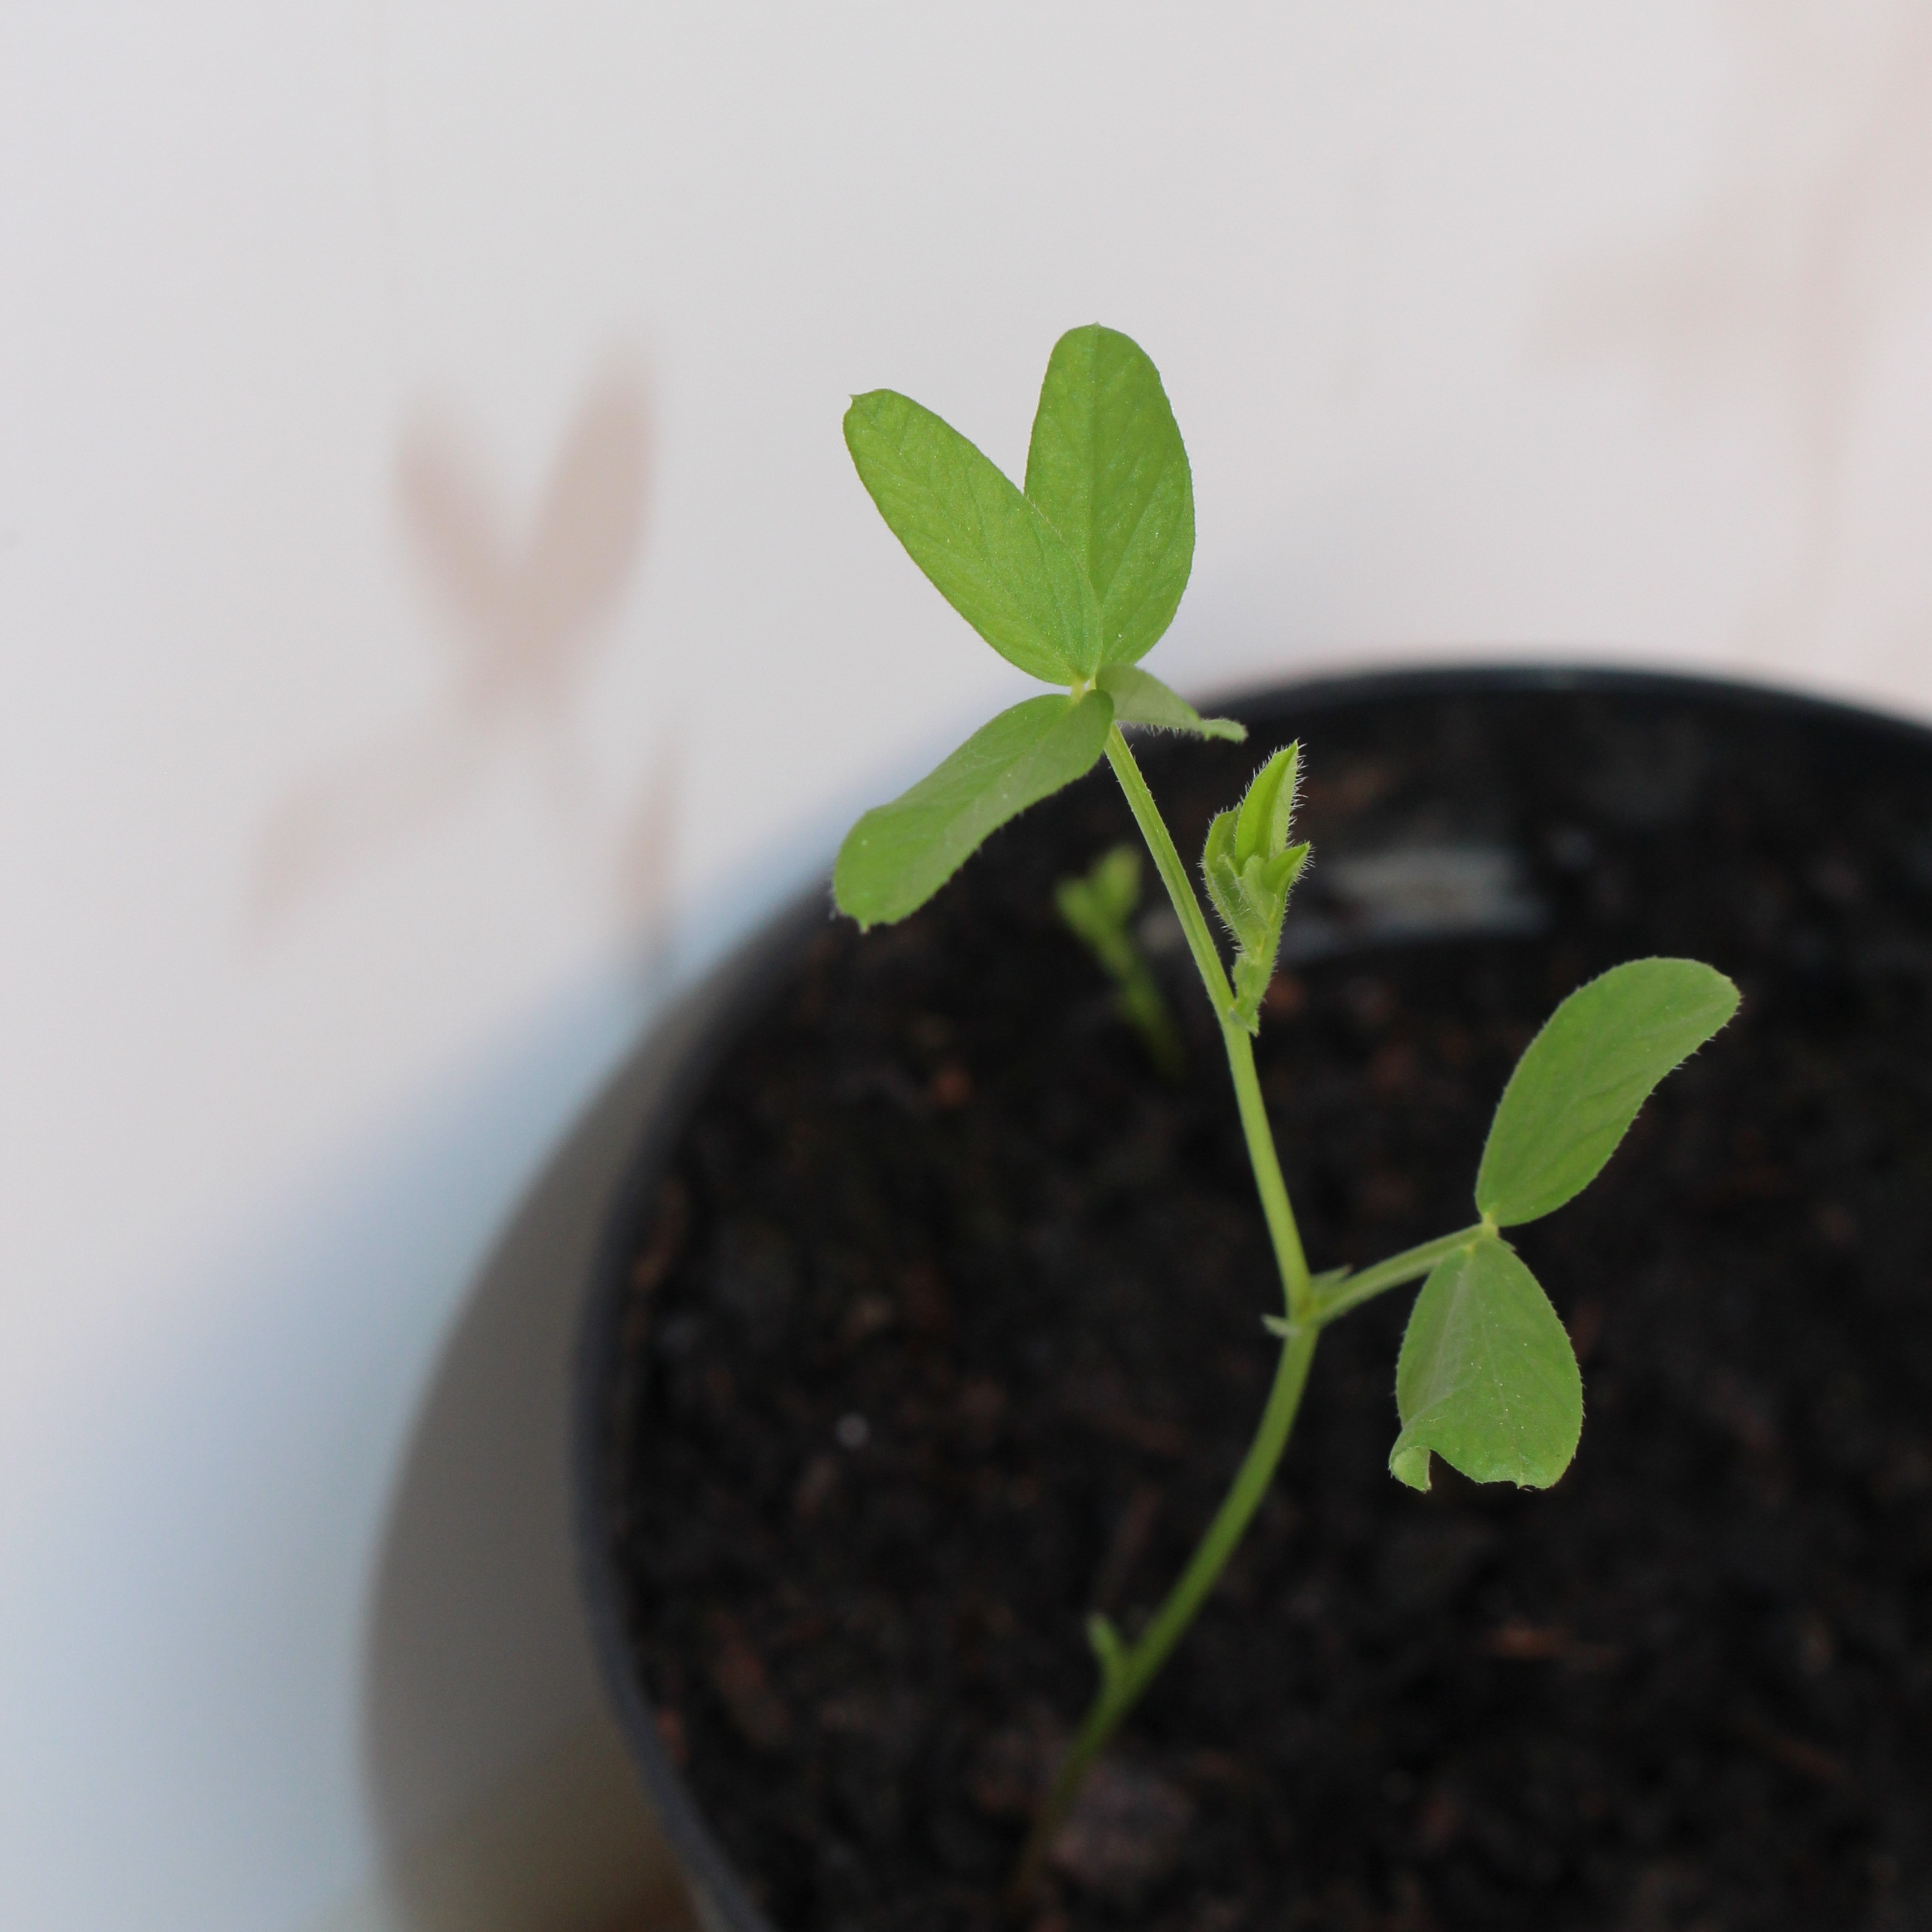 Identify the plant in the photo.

Vicia sativa
